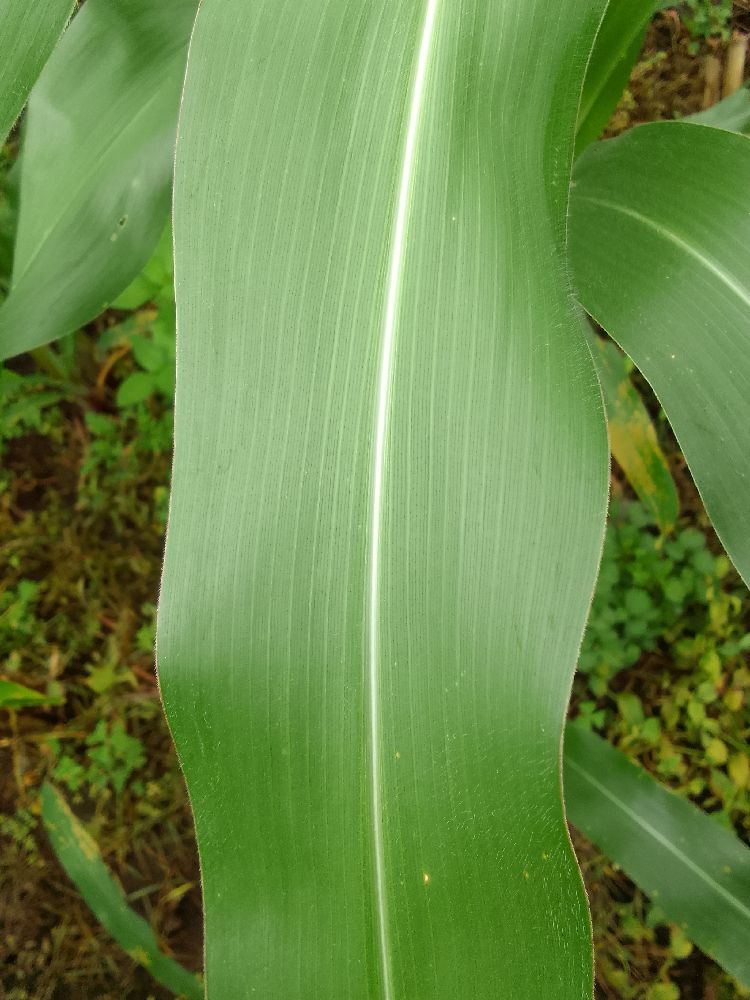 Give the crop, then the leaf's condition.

maize, healthy
